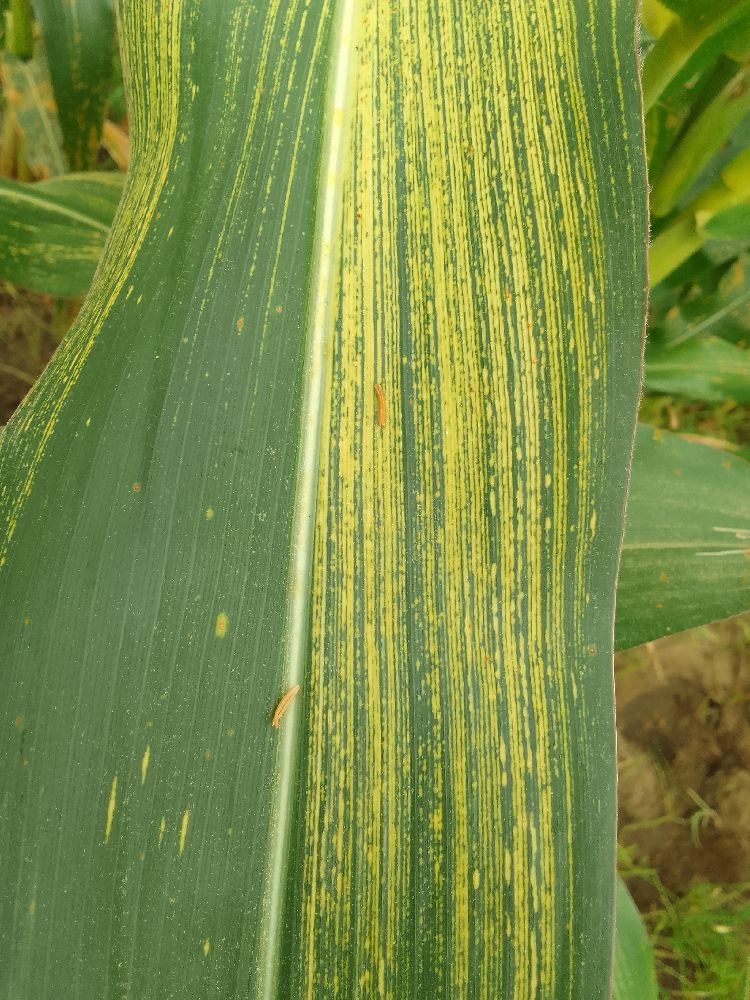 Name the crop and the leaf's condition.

maize, maize streak virus
